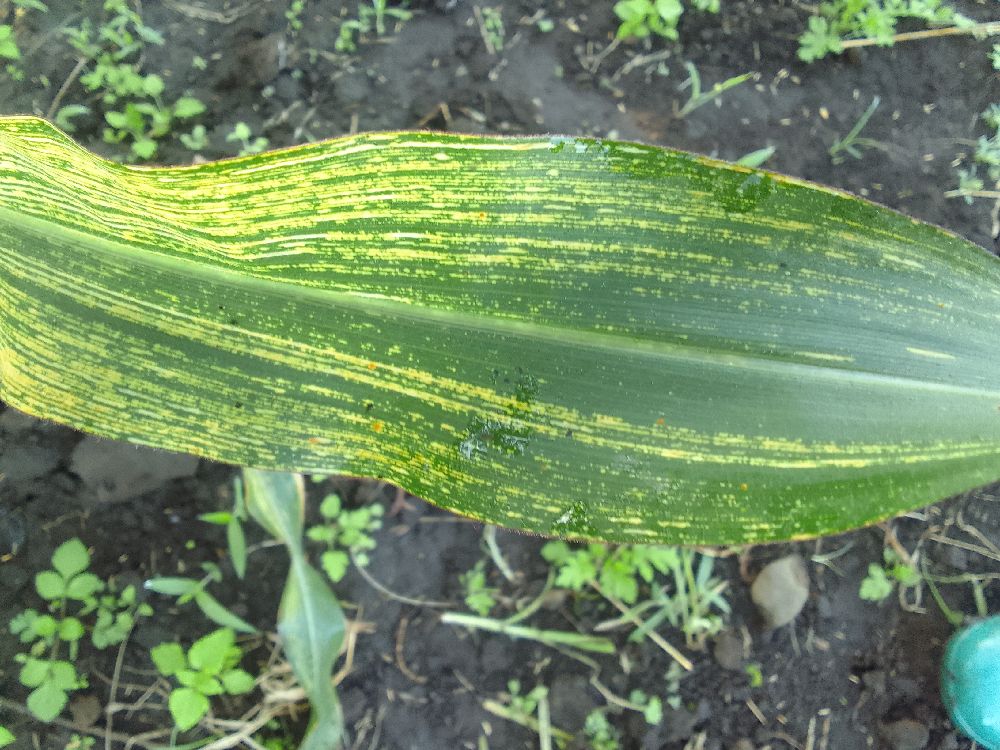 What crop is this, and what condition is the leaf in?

maize, maize streak virus
